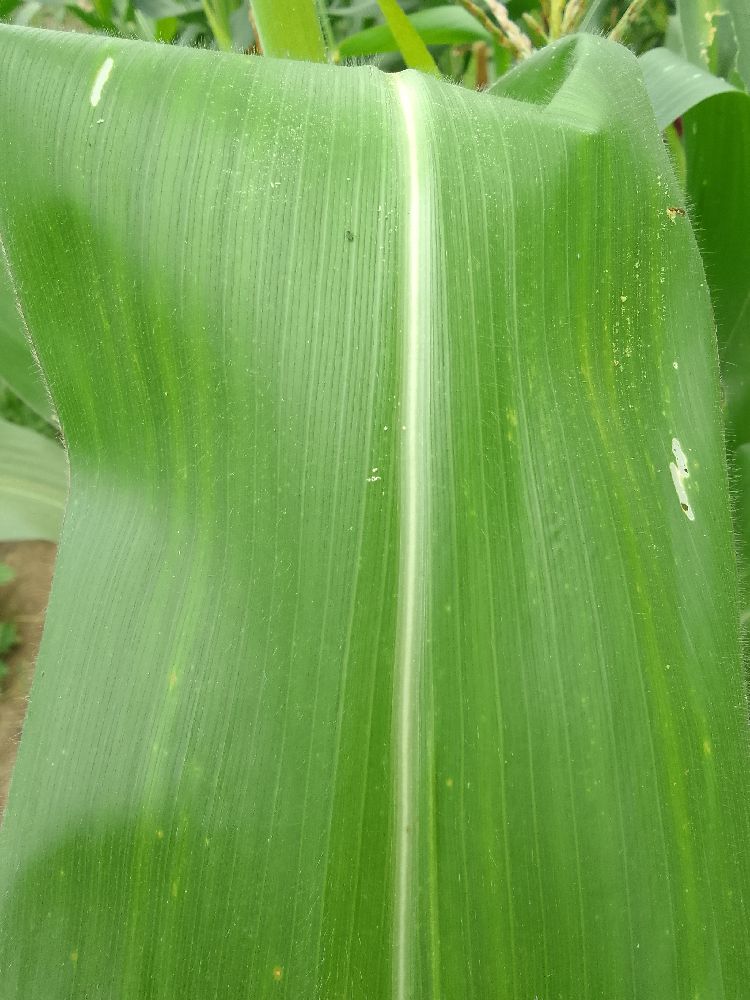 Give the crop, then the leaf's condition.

maize, healthy
